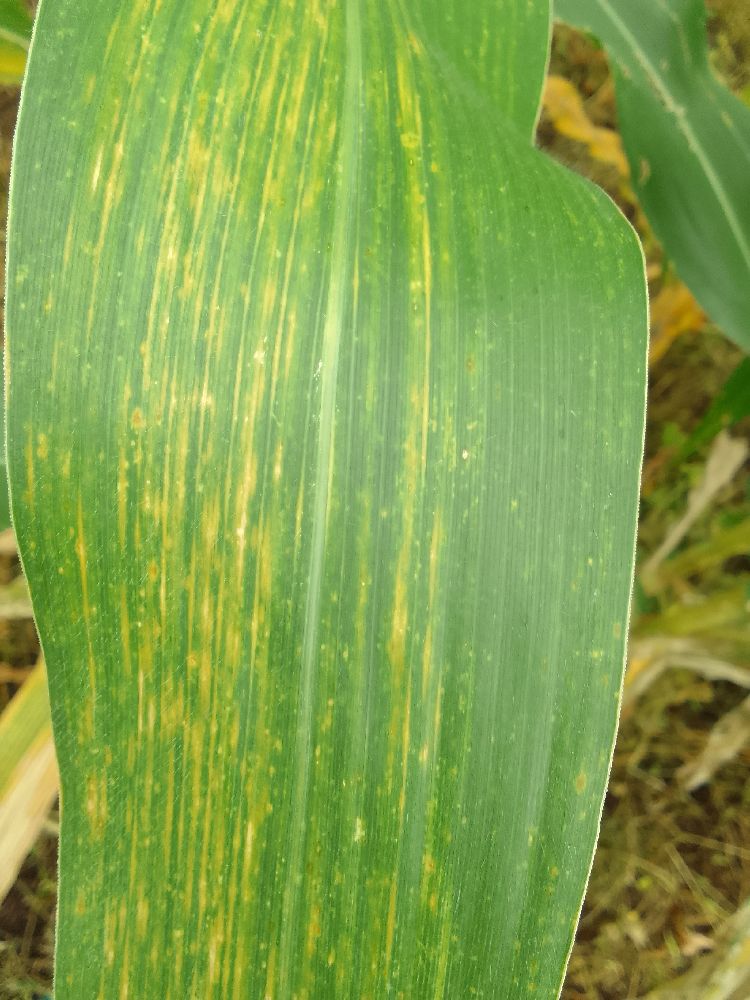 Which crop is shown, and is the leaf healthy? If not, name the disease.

maize, maize lethal necrosis
